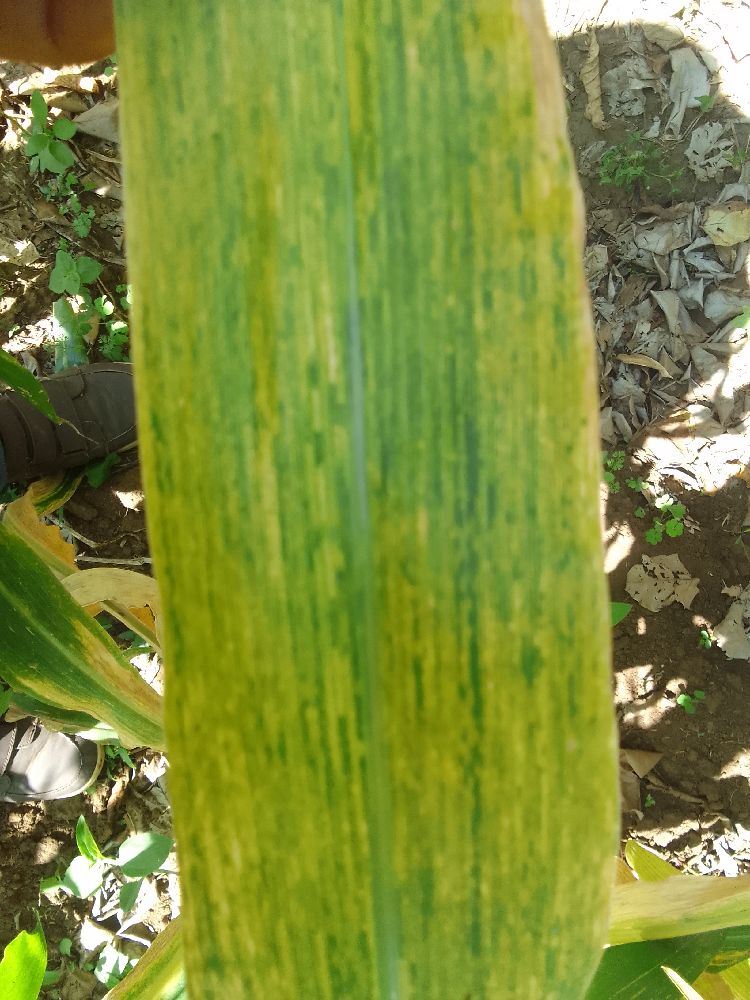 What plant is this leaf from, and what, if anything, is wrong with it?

maize, maize lethal necrosis
